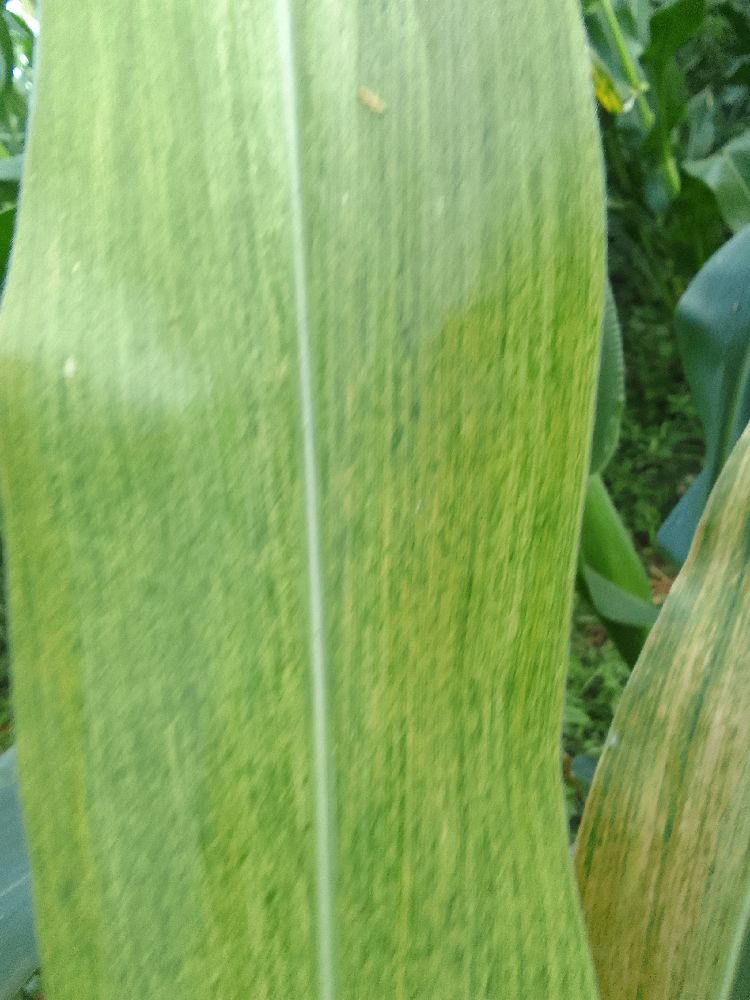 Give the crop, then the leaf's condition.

maize, maize lethal necrosis
